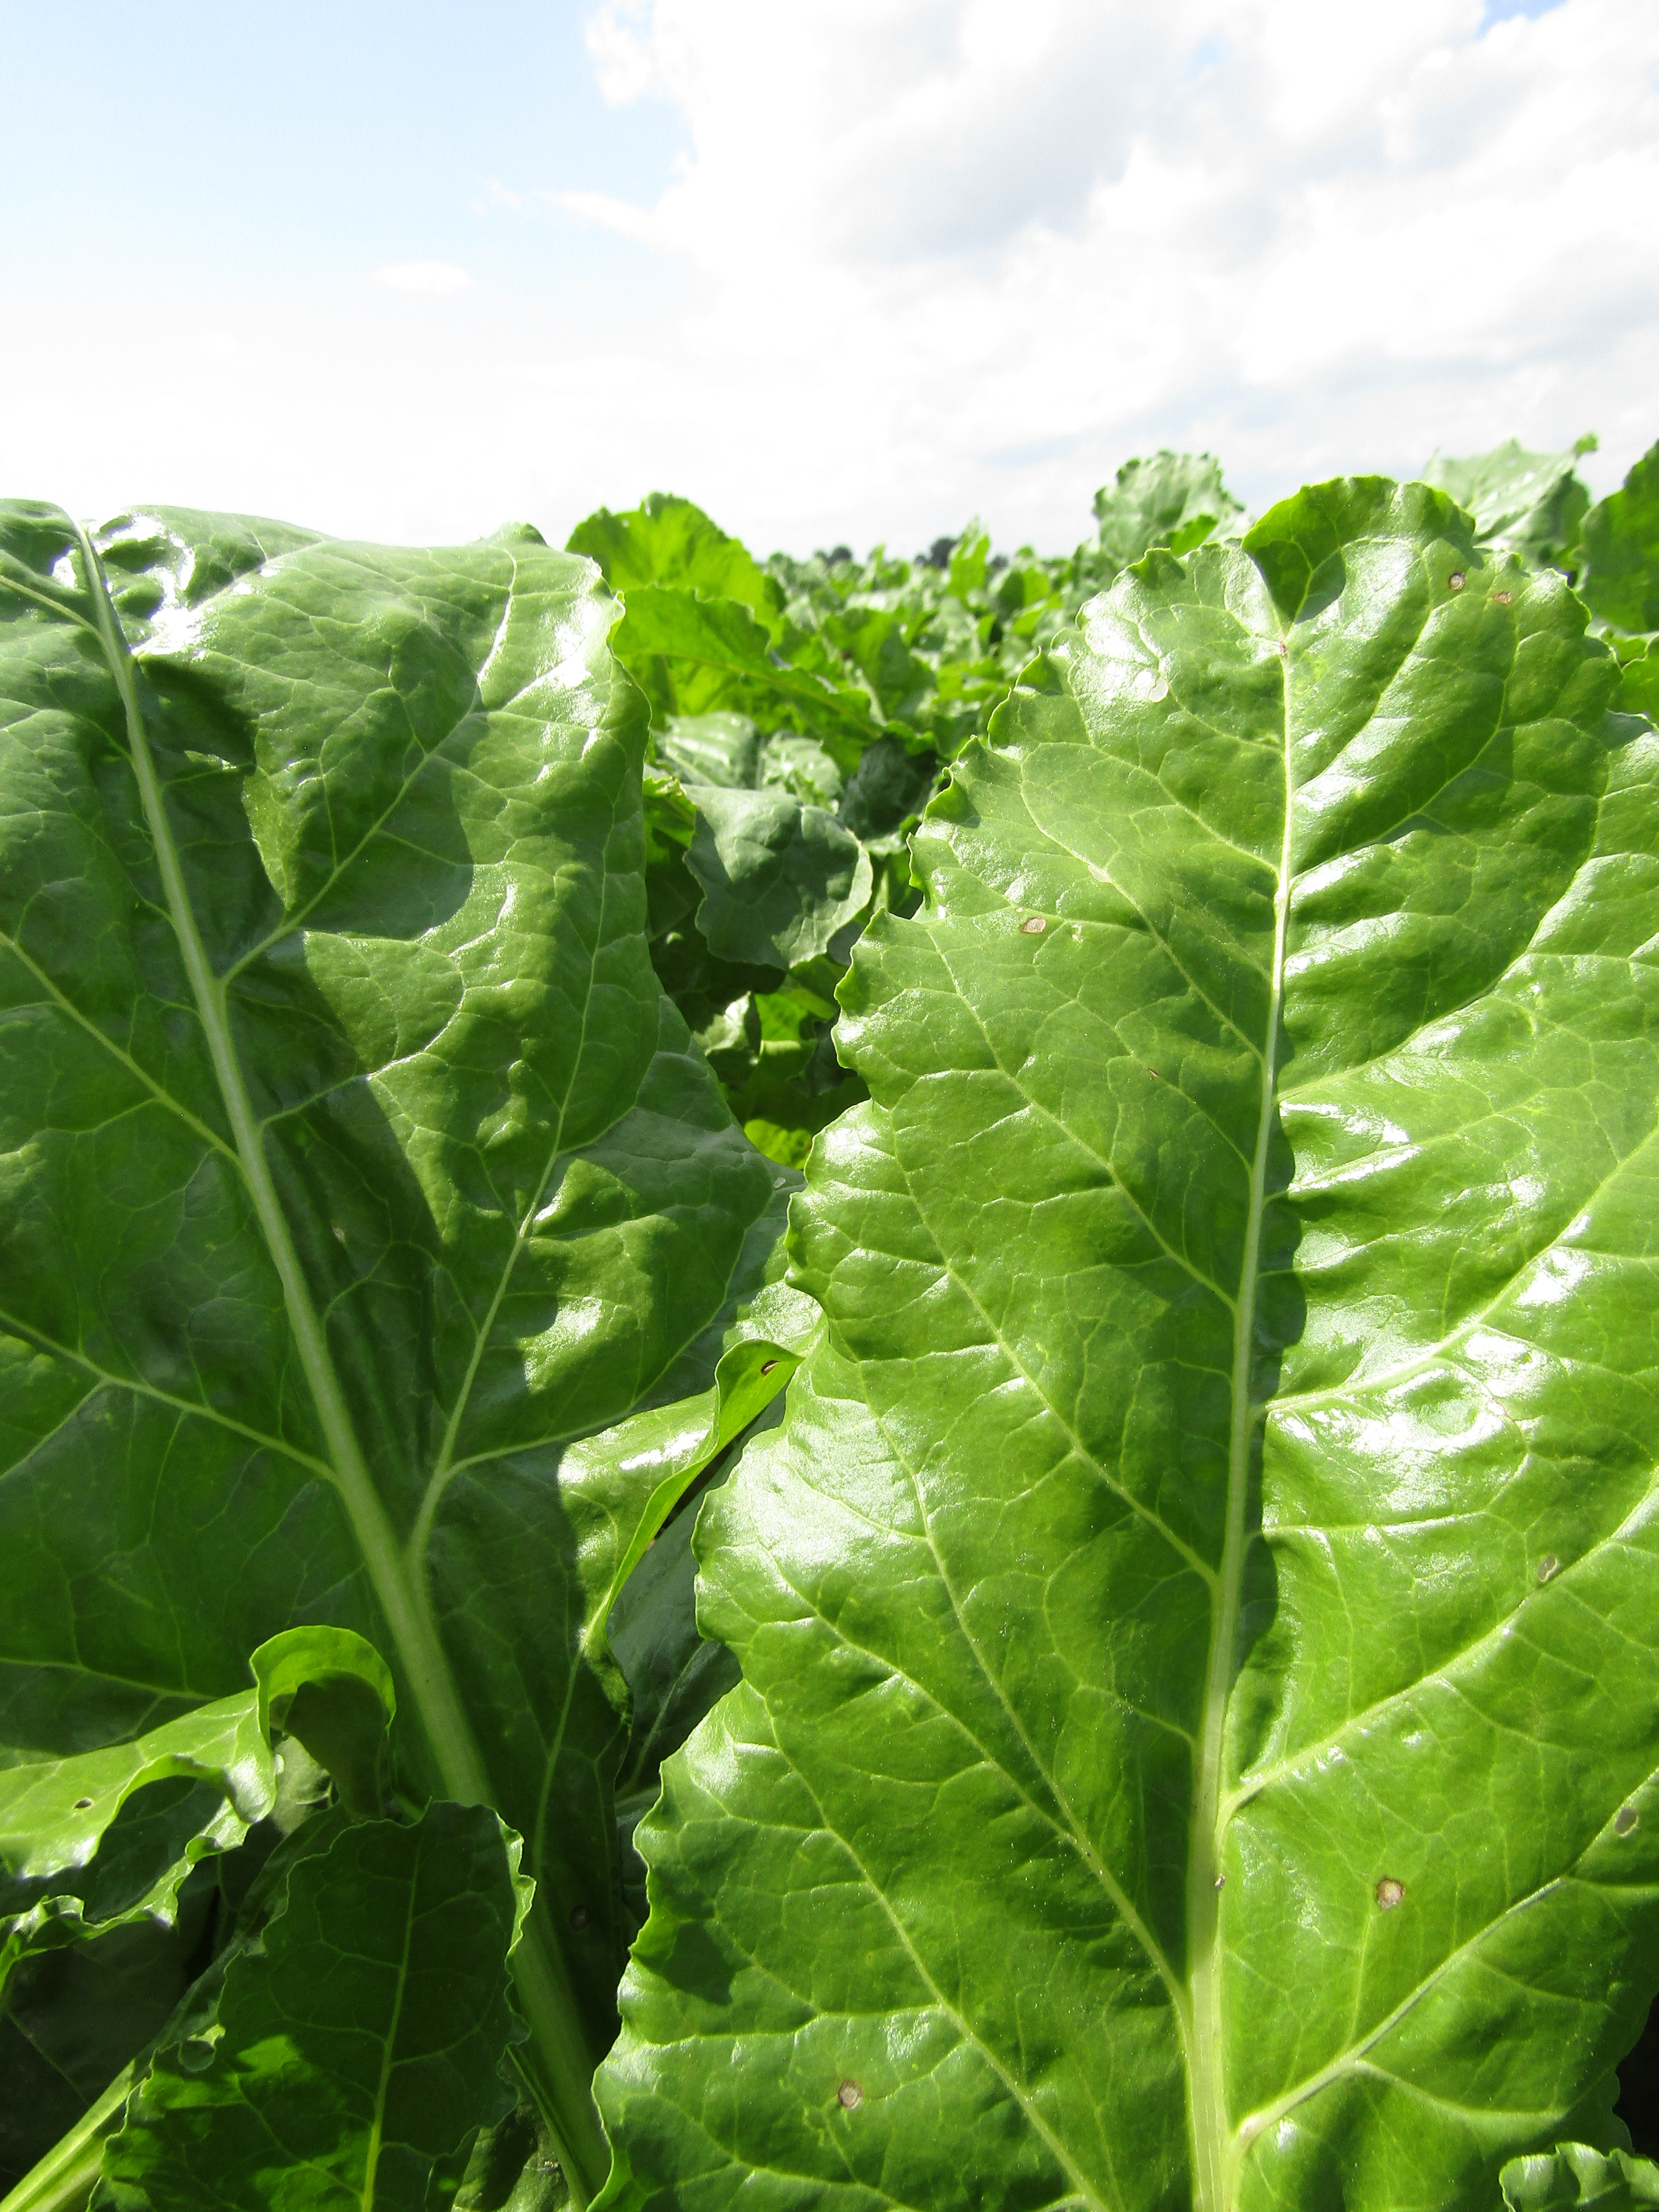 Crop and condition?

beet, cercospora
